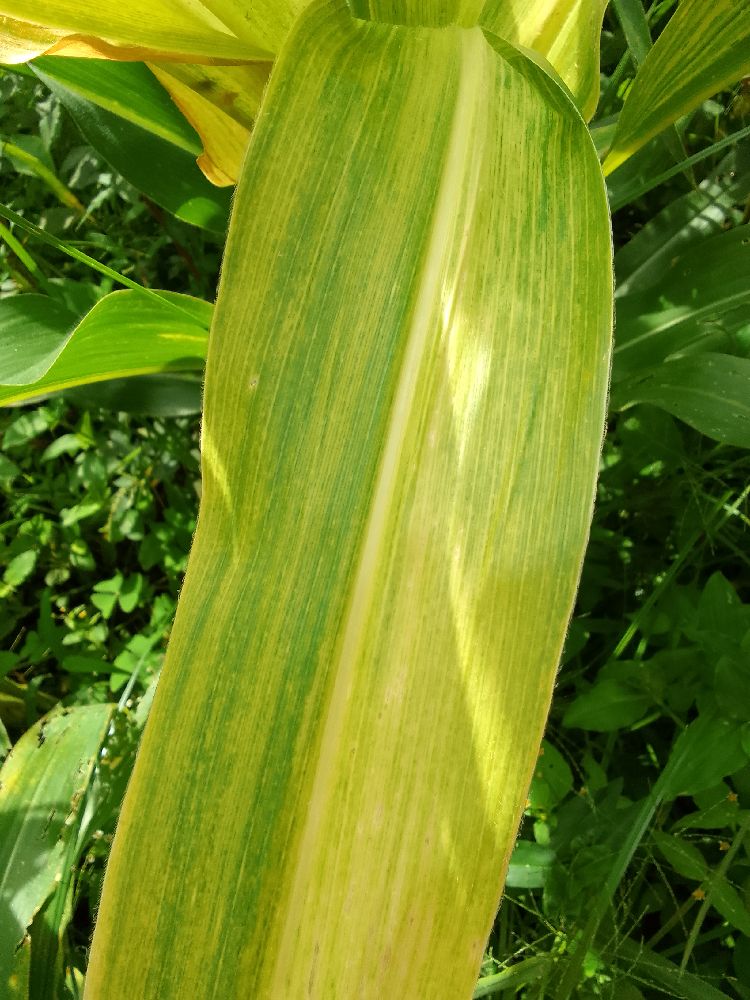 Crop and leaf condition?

maize, maize lethal necrosis
